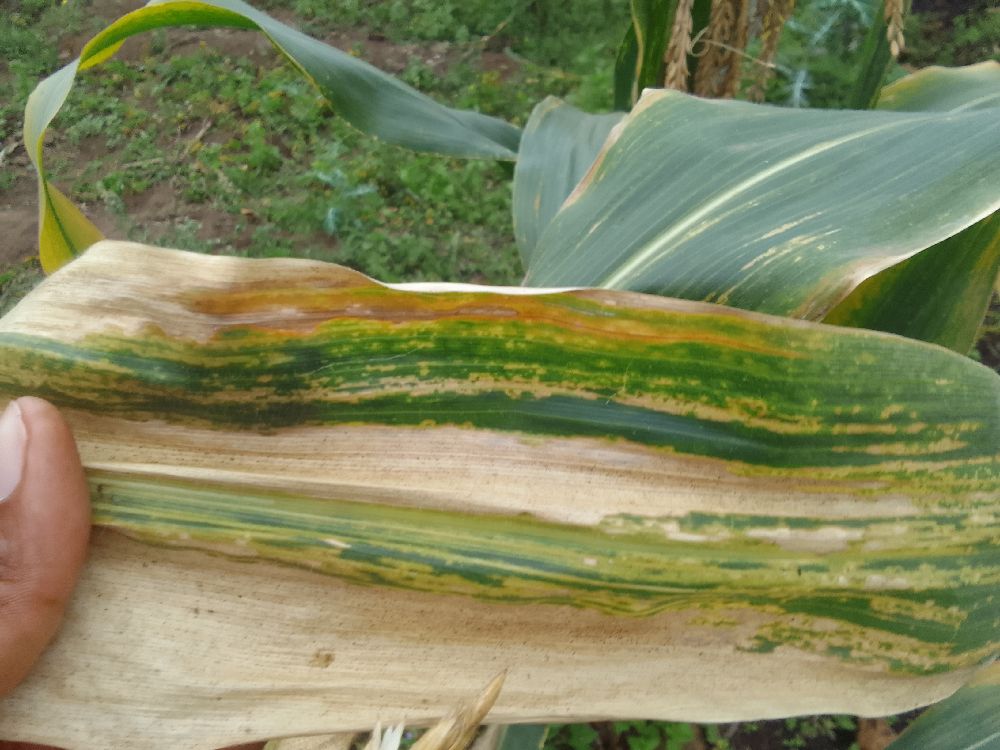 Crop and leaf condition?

maize, maize lethal necrosis
